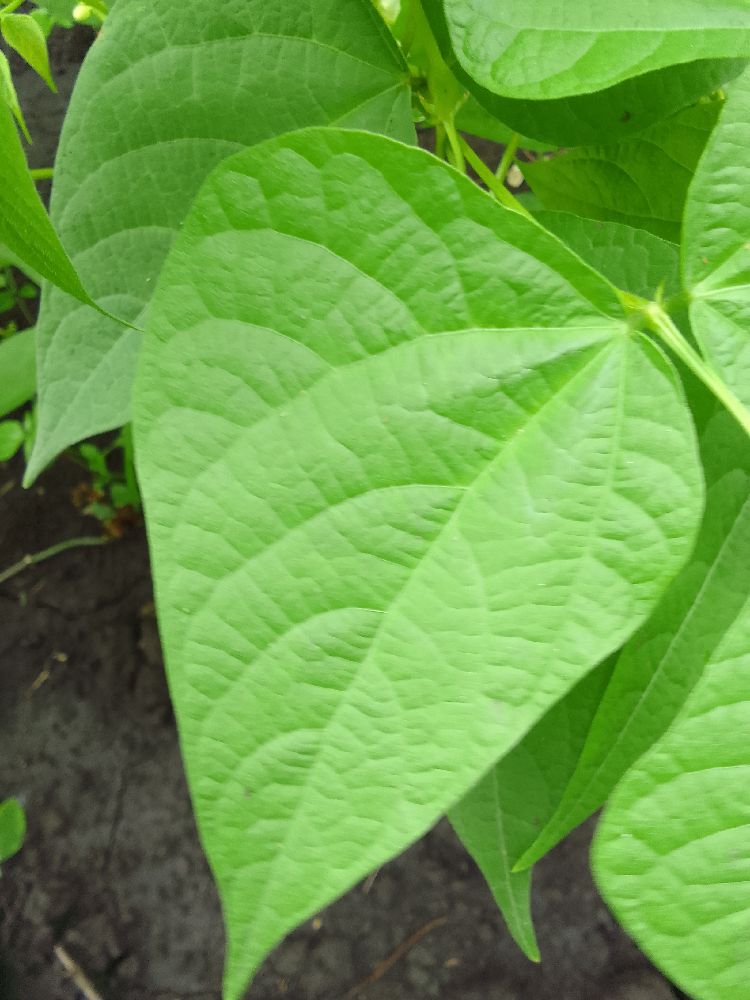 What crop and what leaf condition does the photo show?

common bean, healthy
